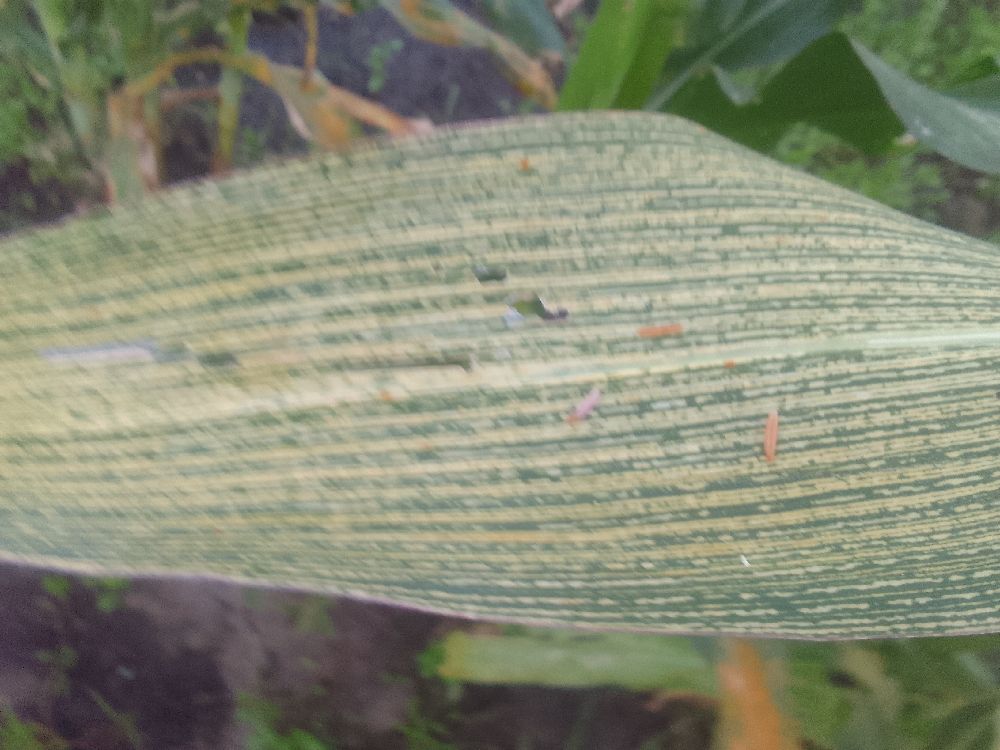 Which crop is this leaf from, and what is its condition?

maize, maize streak virus
